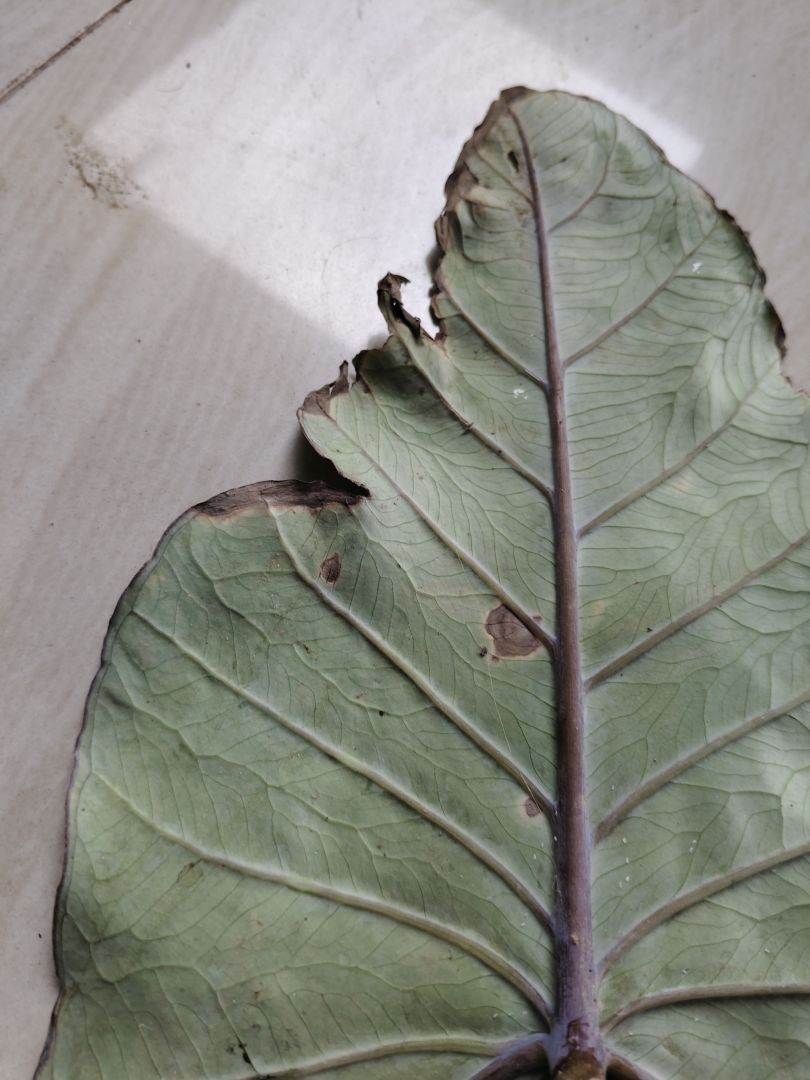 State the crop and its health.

taro, leaf blight
